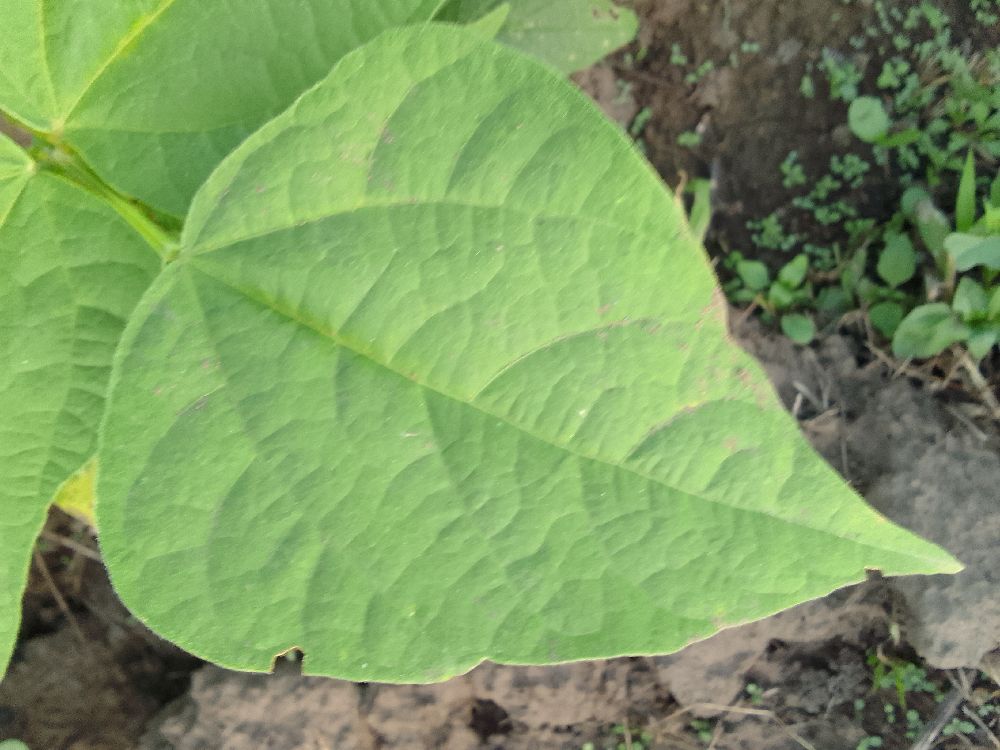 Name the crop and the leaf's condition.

common bean, healthy
